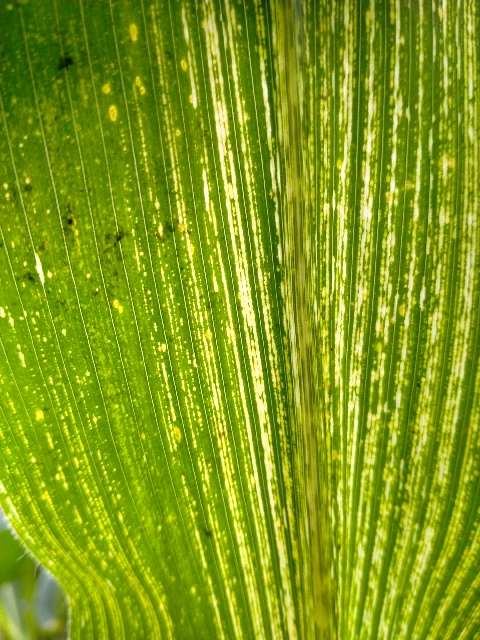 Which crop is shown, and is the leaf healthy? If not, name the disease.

maize, maize streak virus
